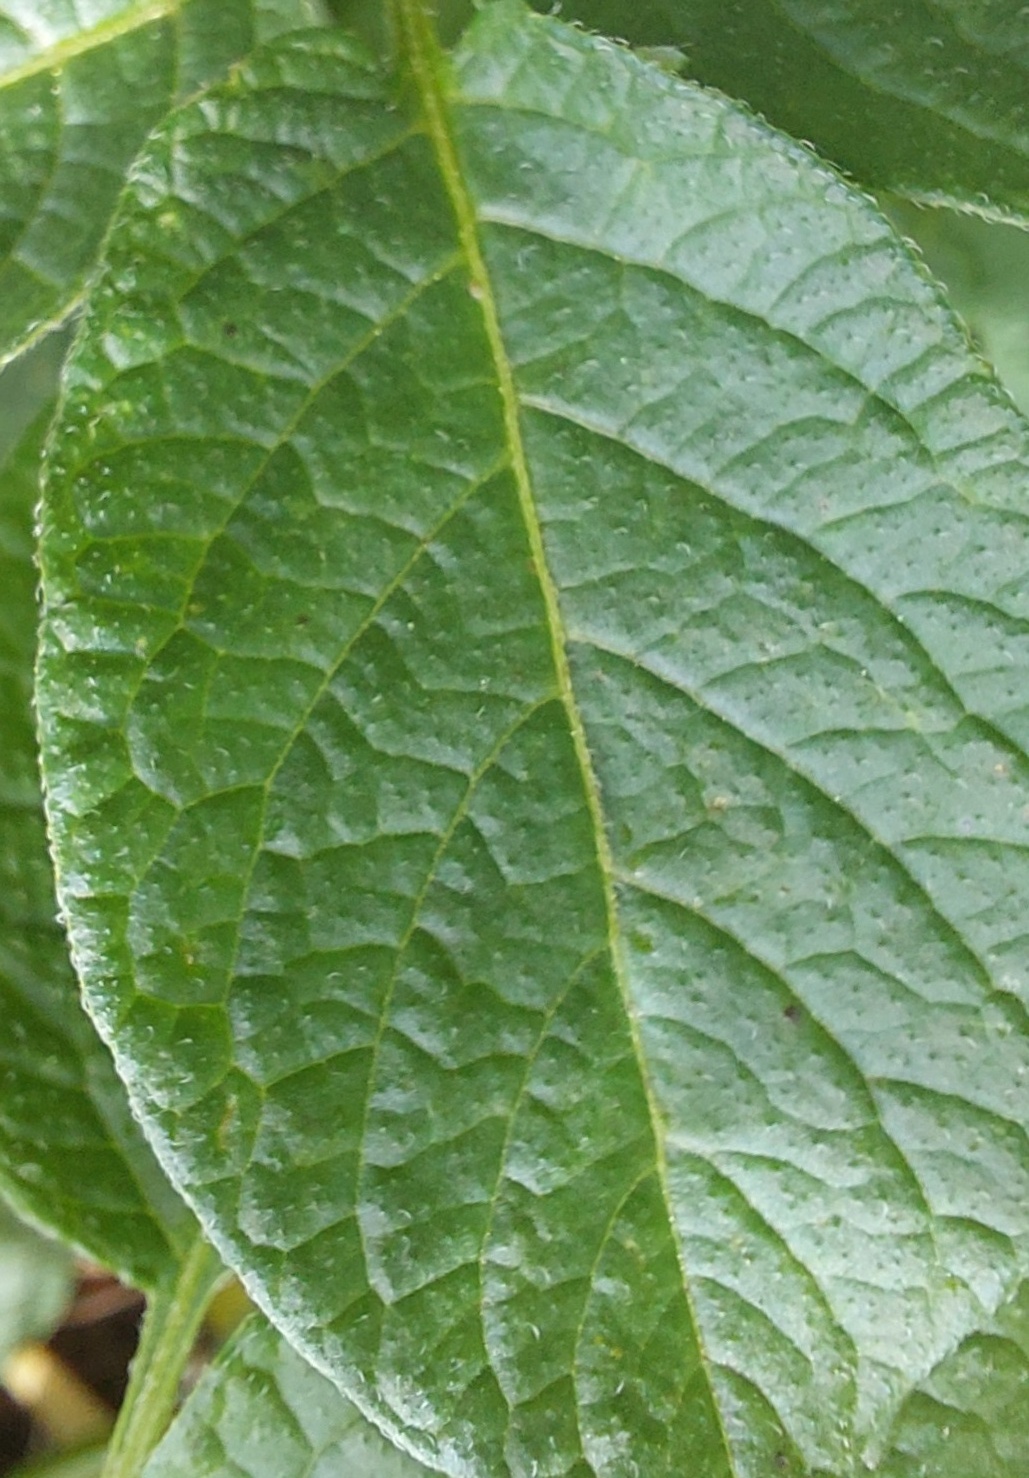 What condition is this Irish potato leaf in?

healthy
